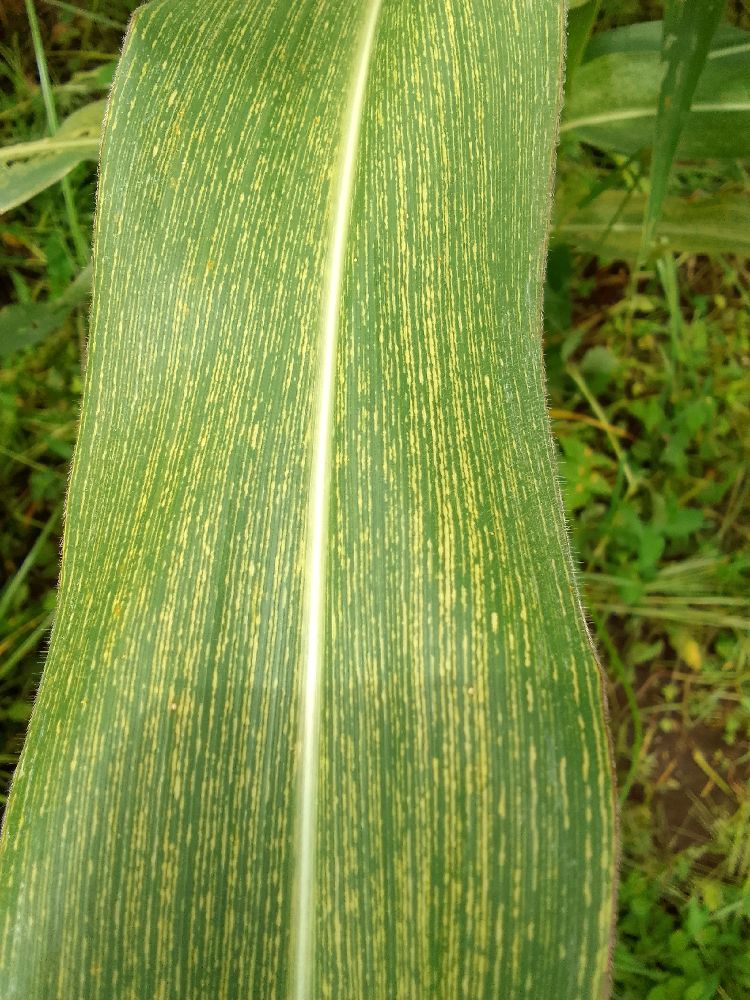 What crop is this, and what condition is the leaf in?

maize, maize streak virus
